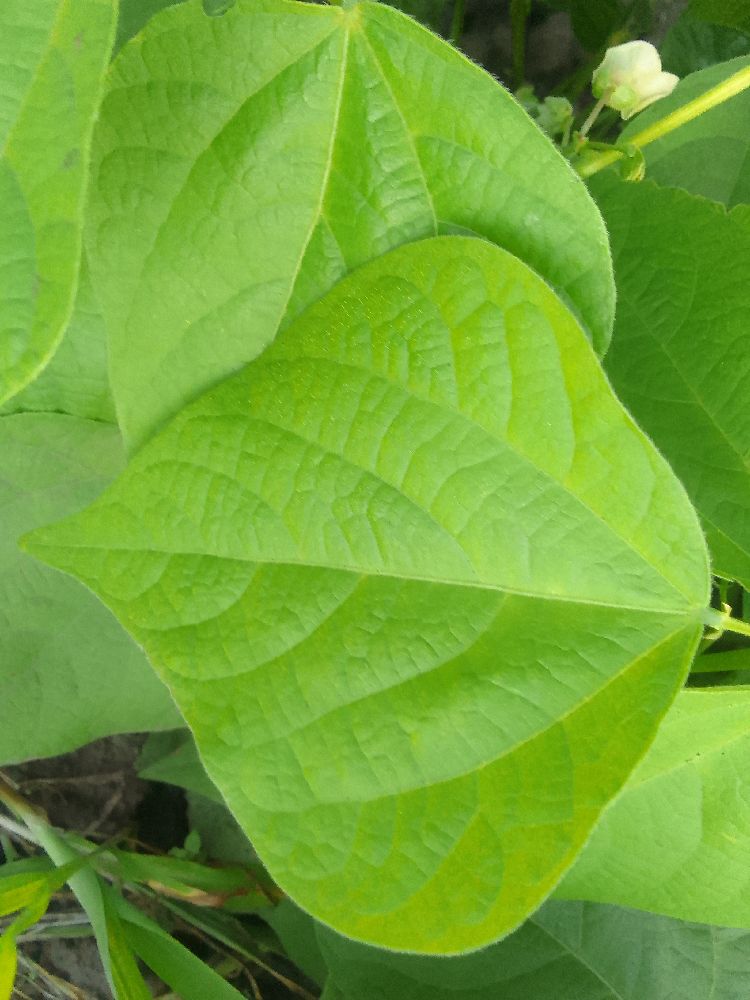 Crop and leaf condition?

common bean, healthy
